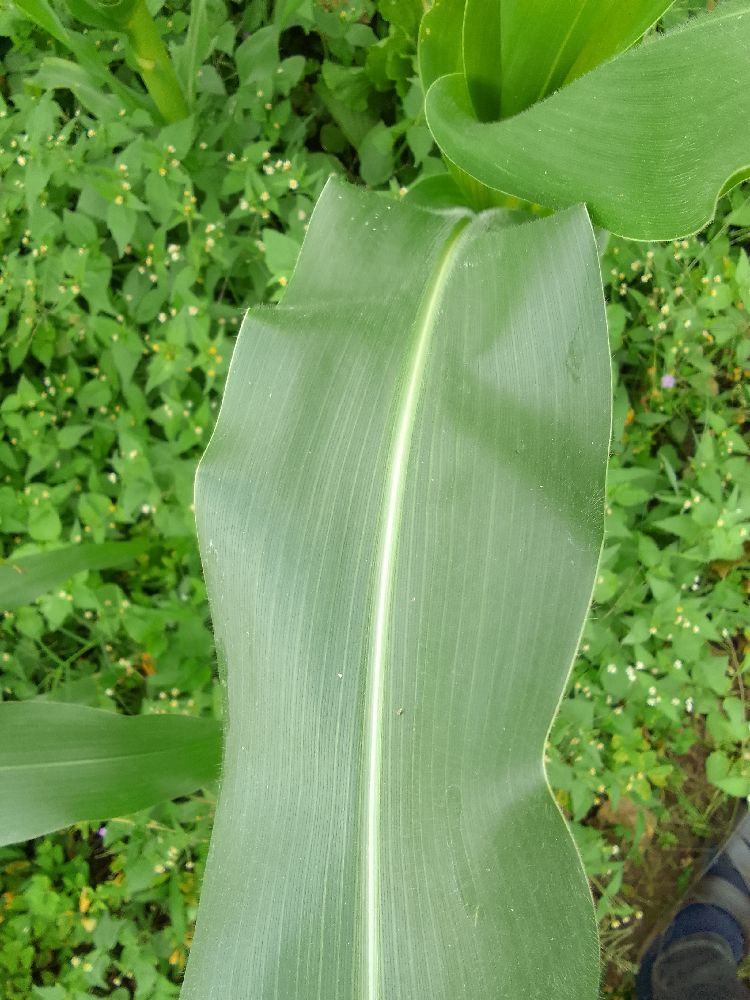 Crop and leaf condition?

maize, healthy
